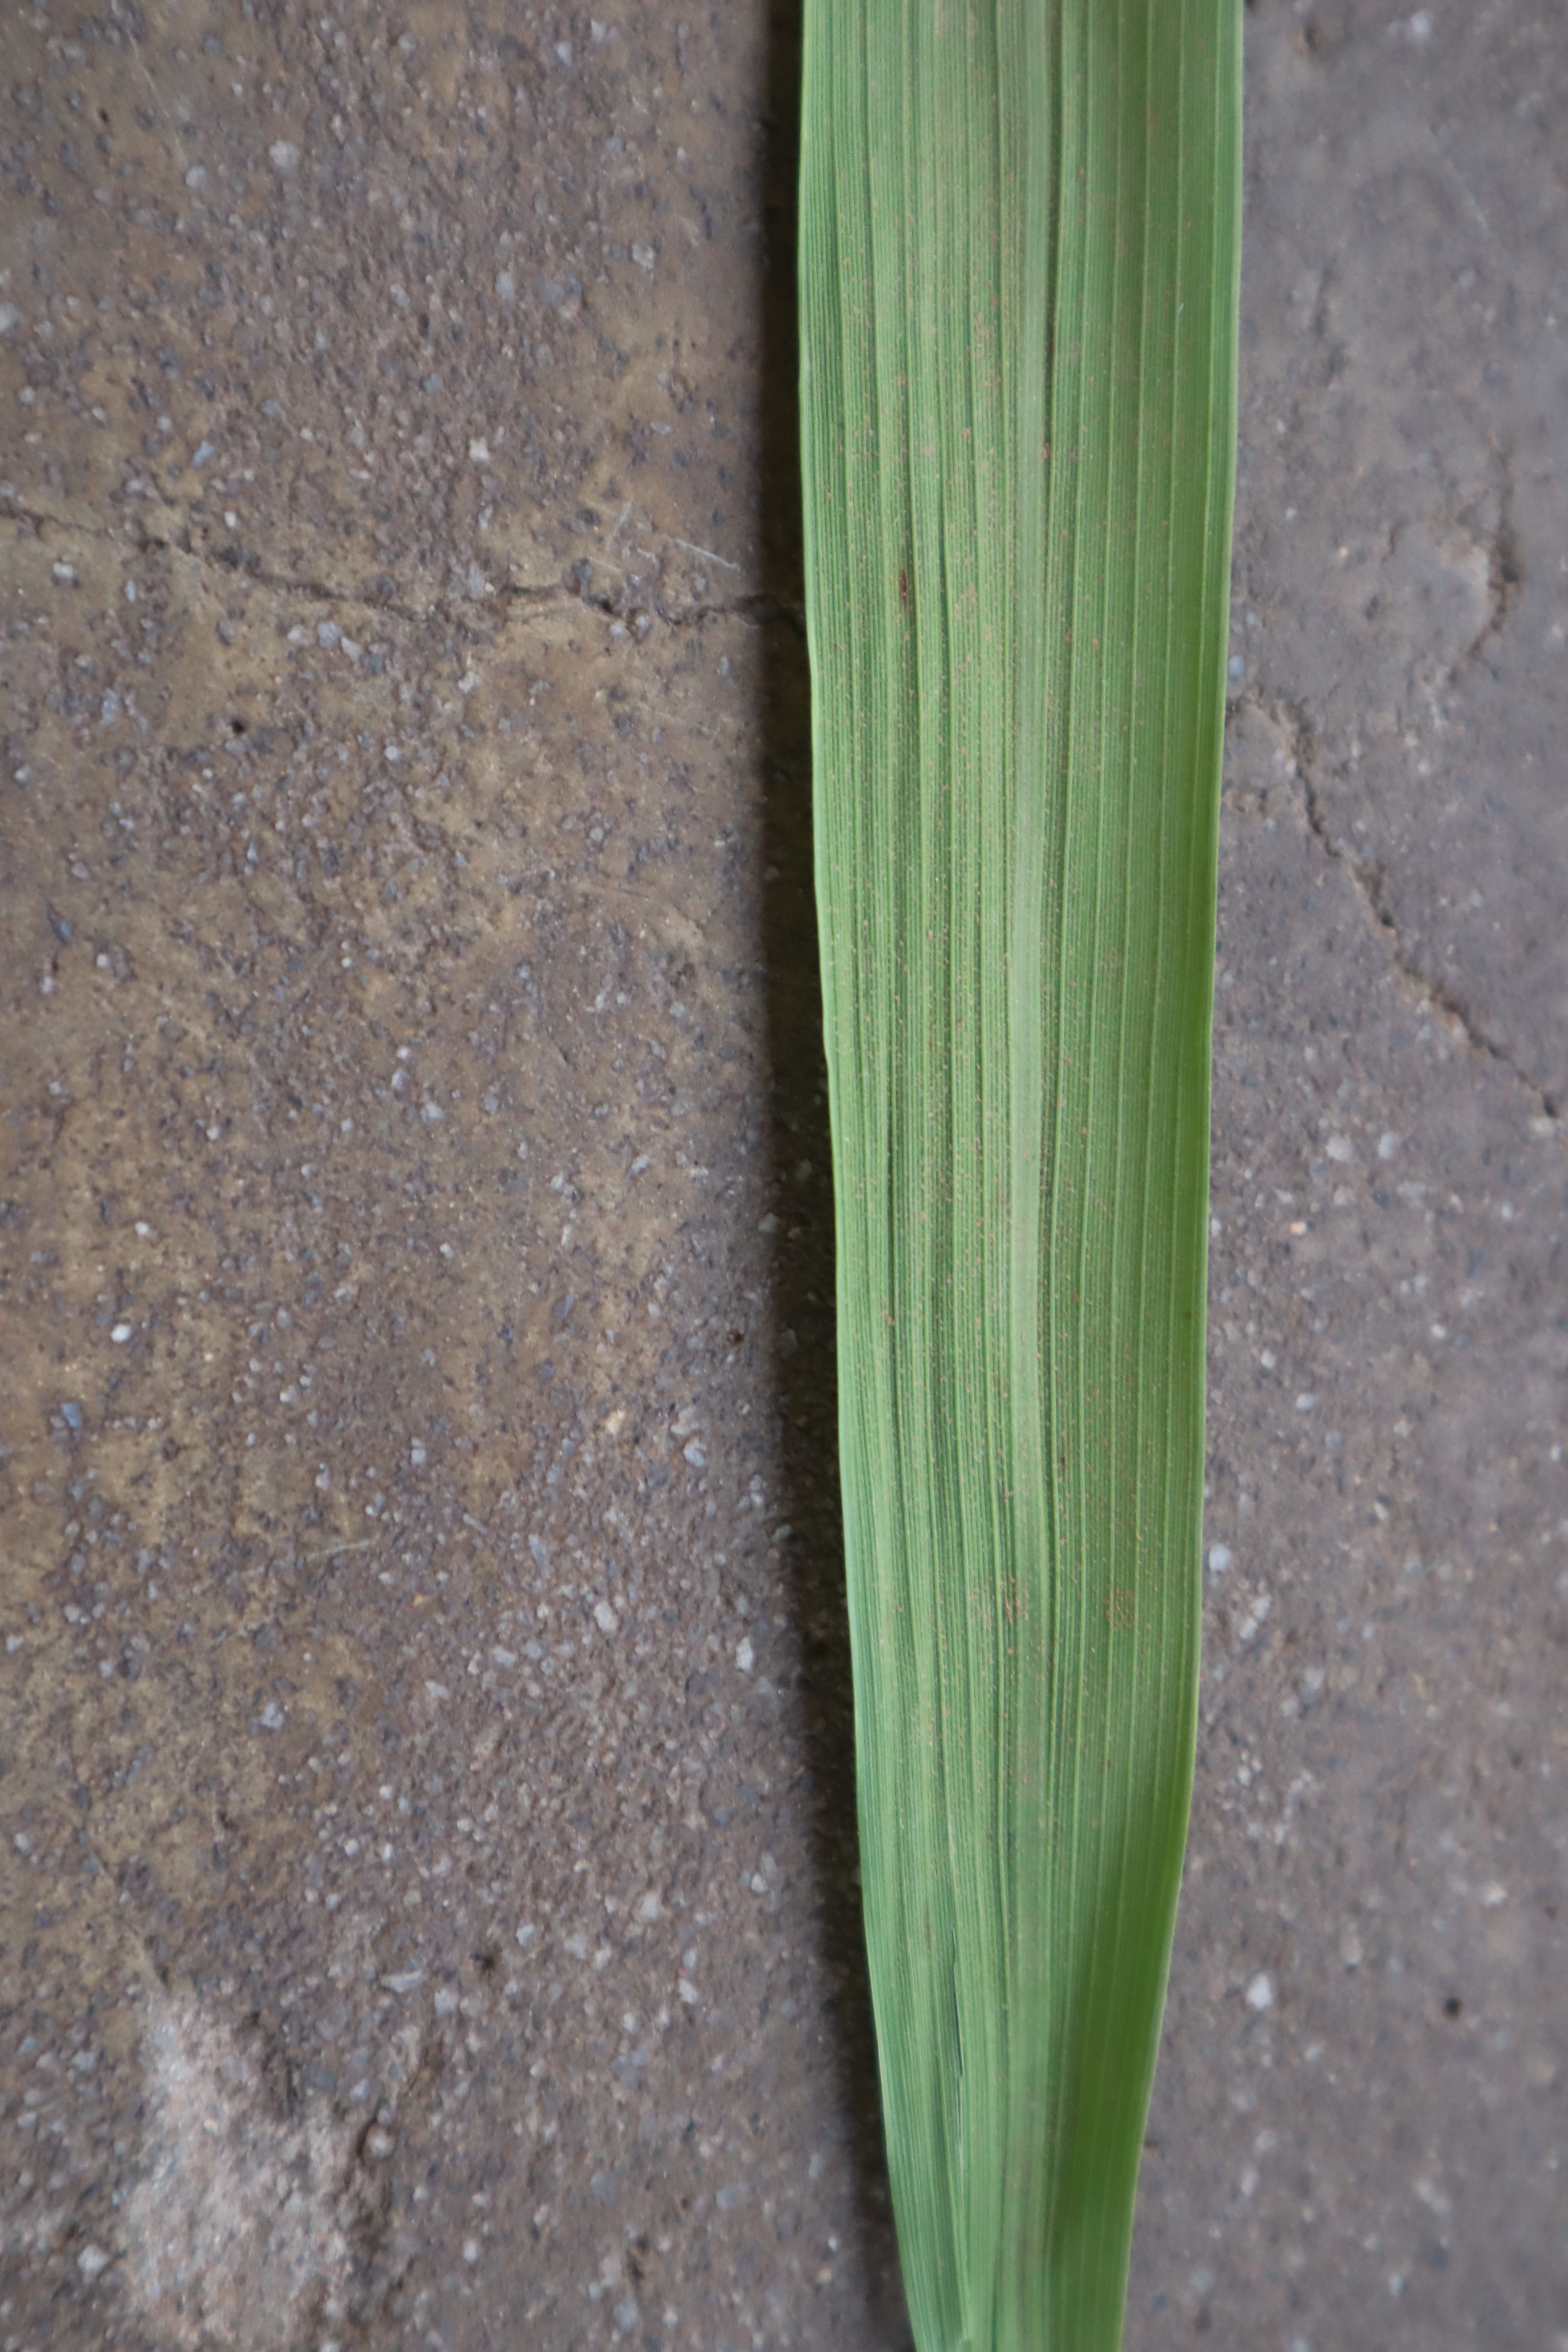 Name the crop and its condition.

rice, healthy leaves
